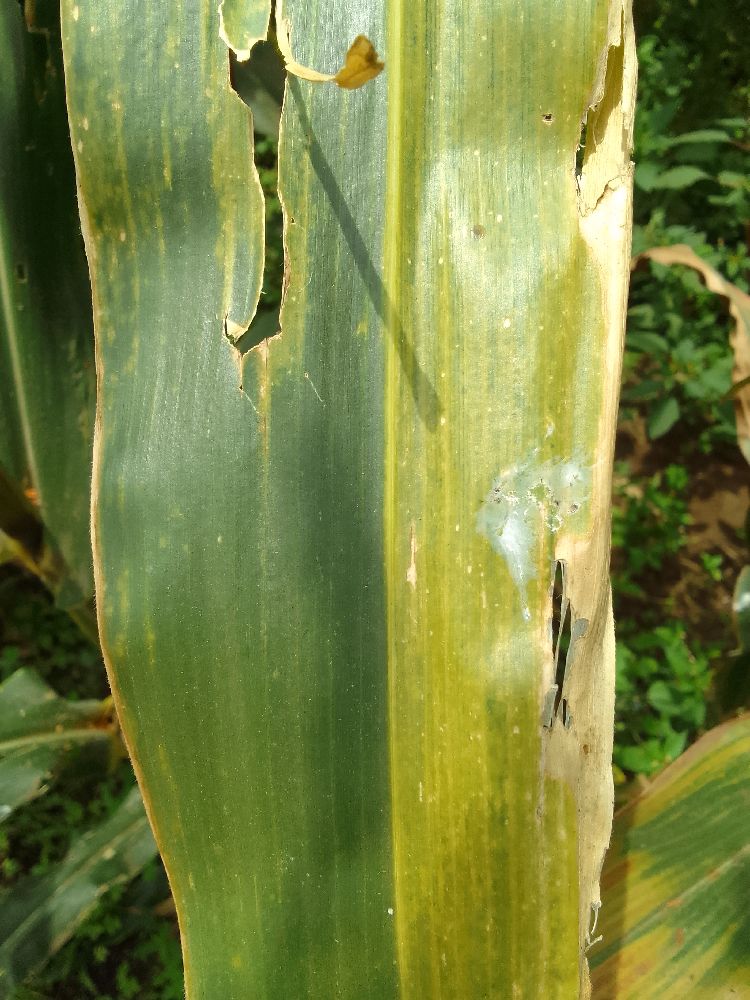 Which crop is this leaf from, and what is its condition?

maize, maize lethal necrosis
